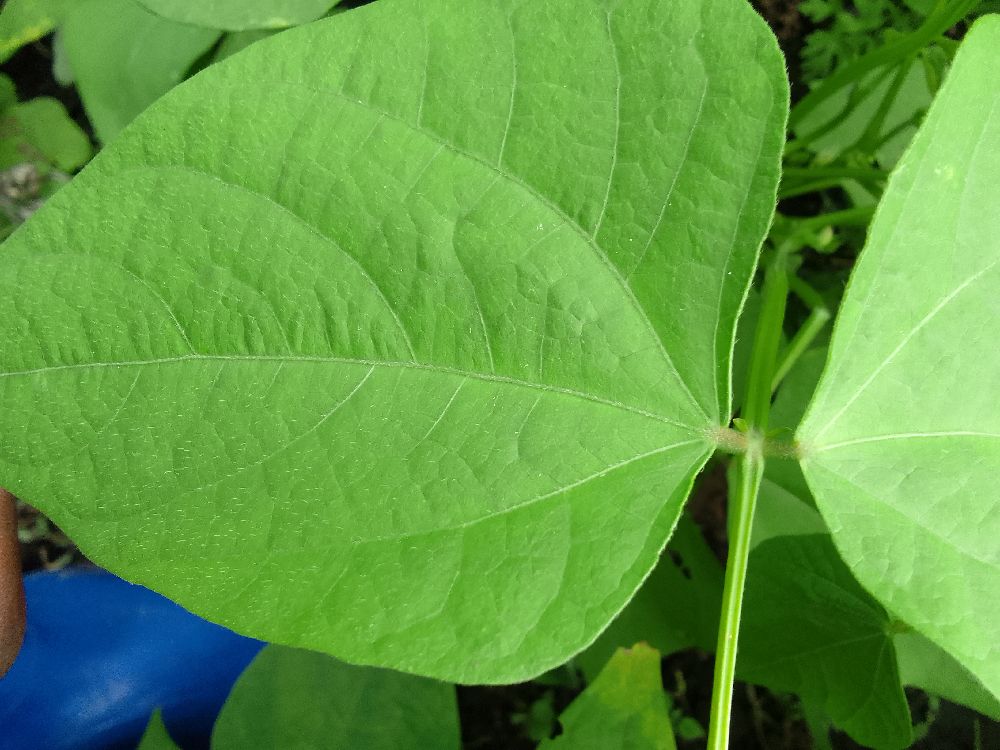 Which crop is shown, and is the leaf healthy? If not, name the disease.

common bean, healthy
